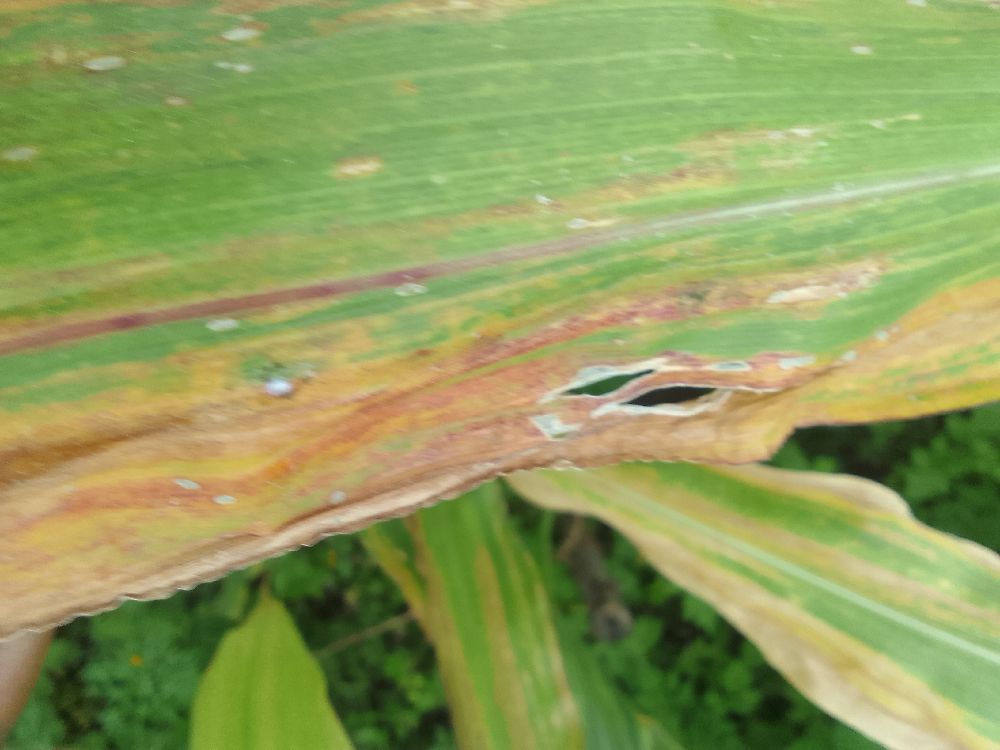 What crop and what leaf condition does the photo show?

maize, maize lethal necrosis
